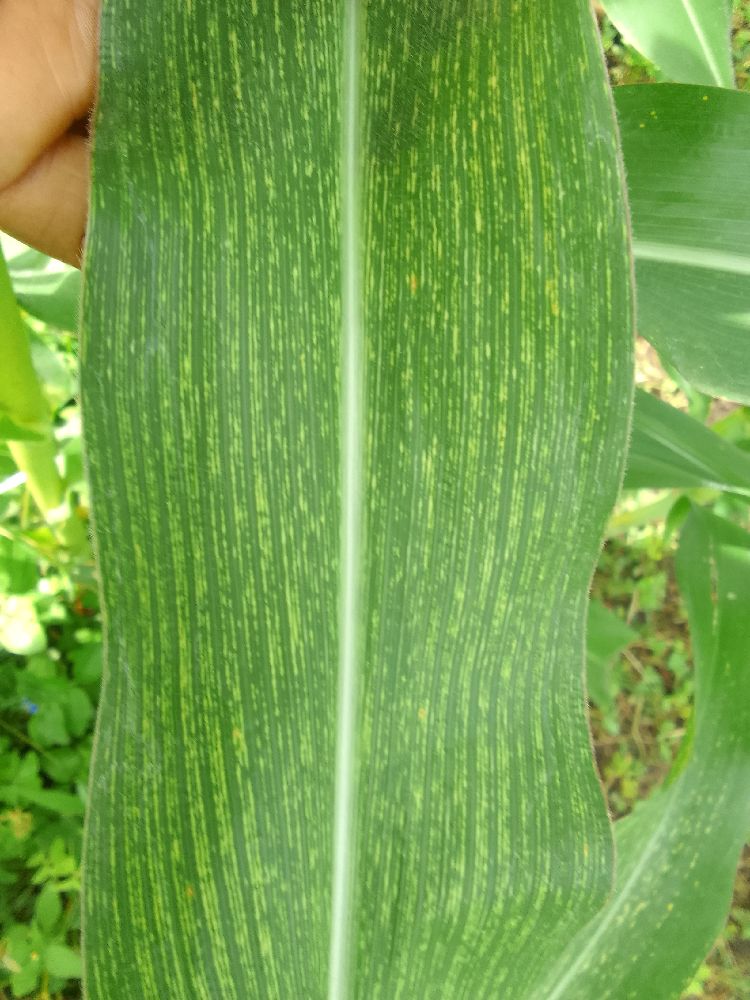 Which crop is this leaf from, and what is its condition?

maize, maize streak virus
